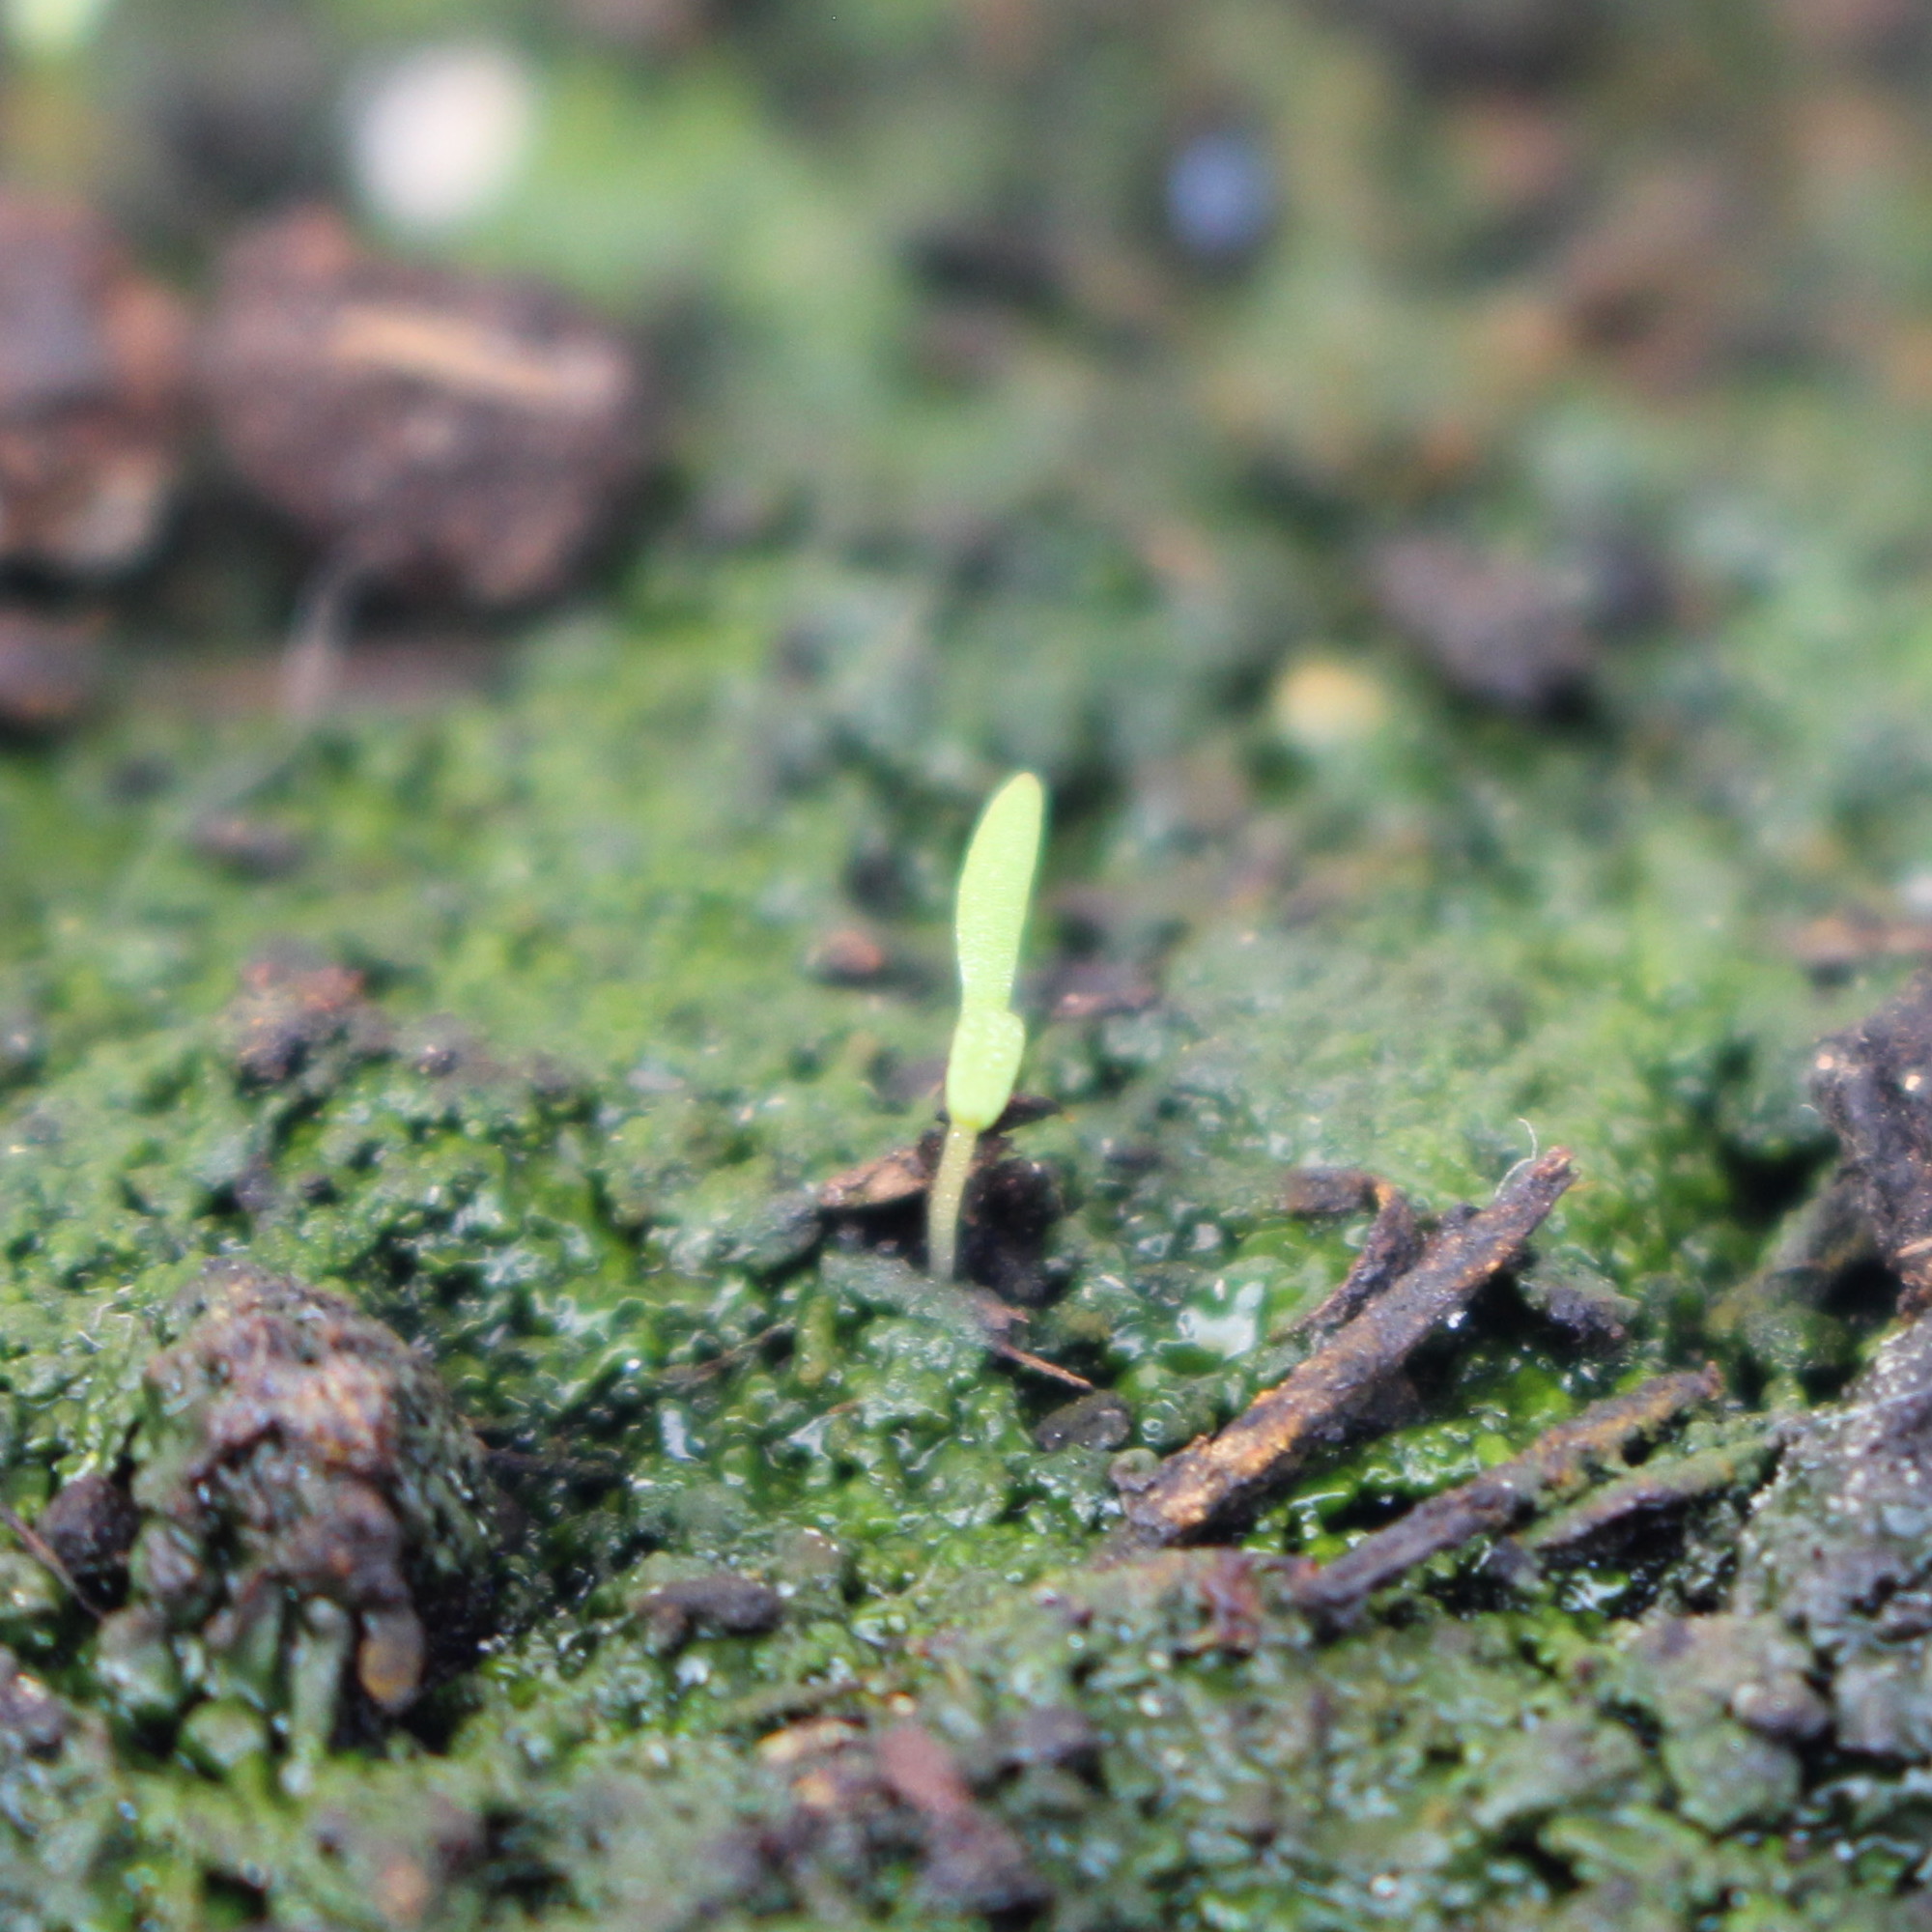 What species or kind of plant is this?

Papaver rhoeas
